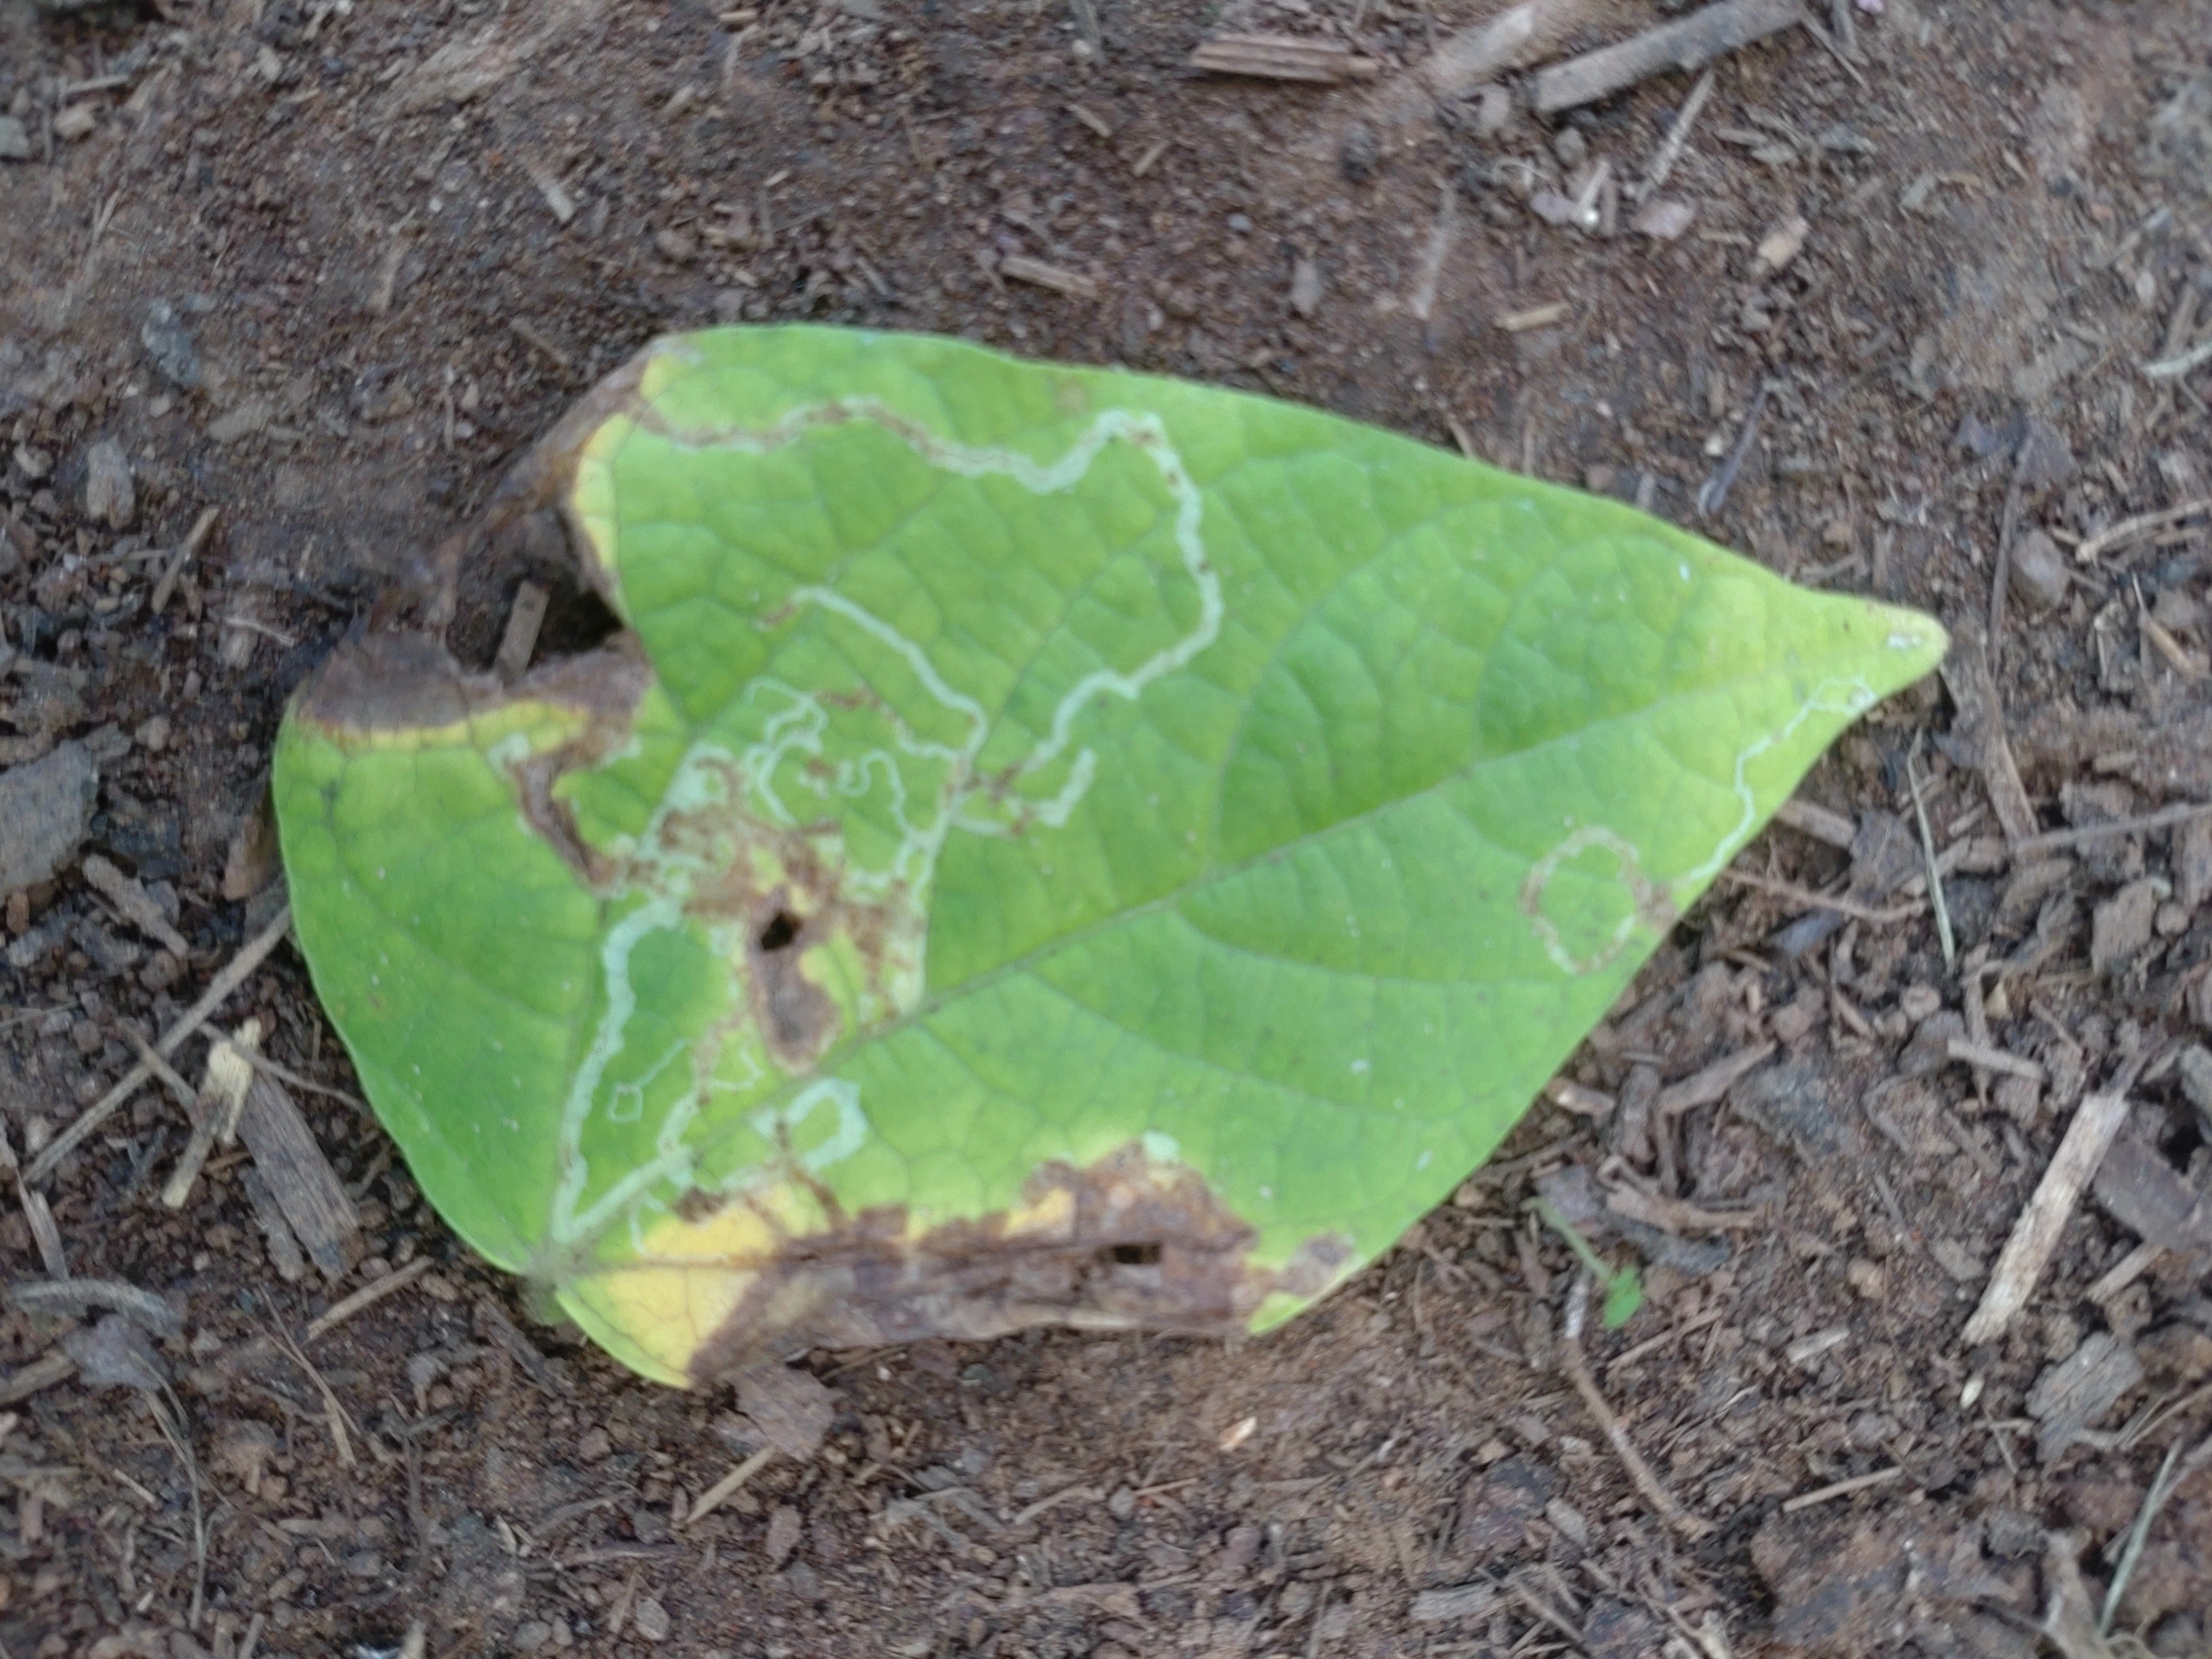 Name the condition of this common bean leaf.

anthracnose
